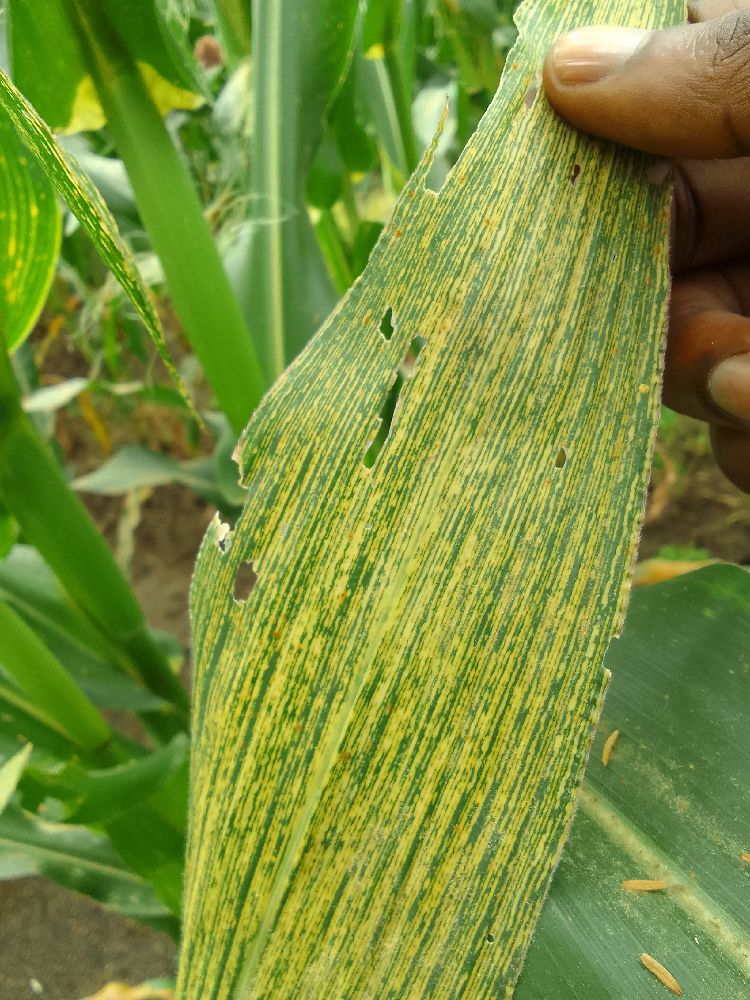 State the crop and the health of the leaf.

maize, maize streak virus
